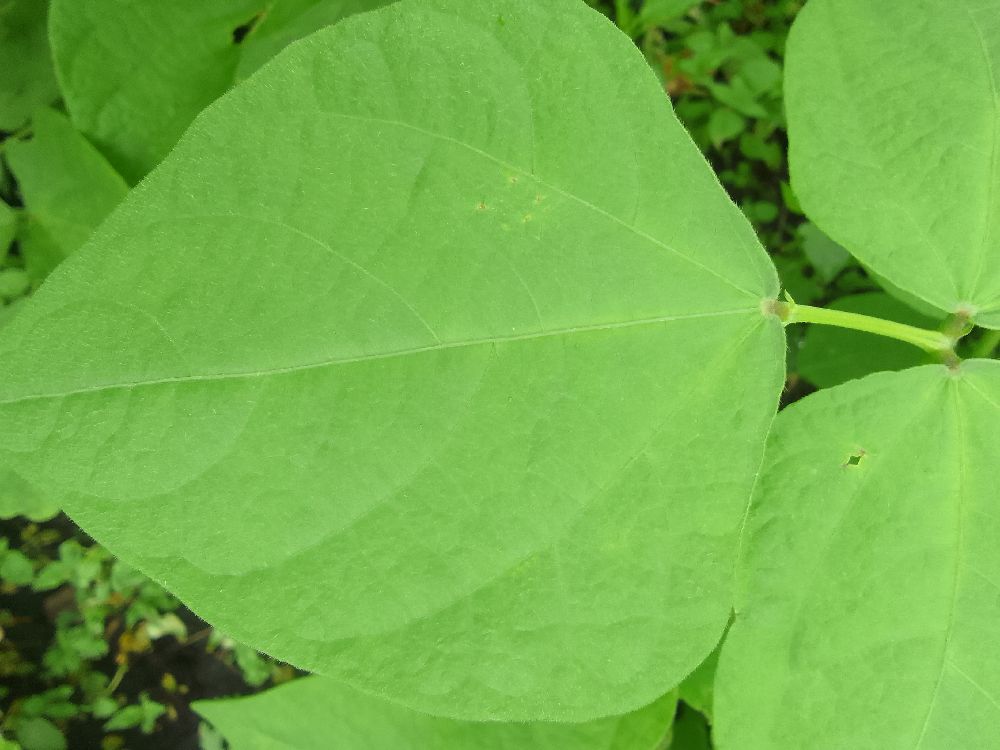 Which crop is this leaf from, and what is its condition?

common bean, healthy
